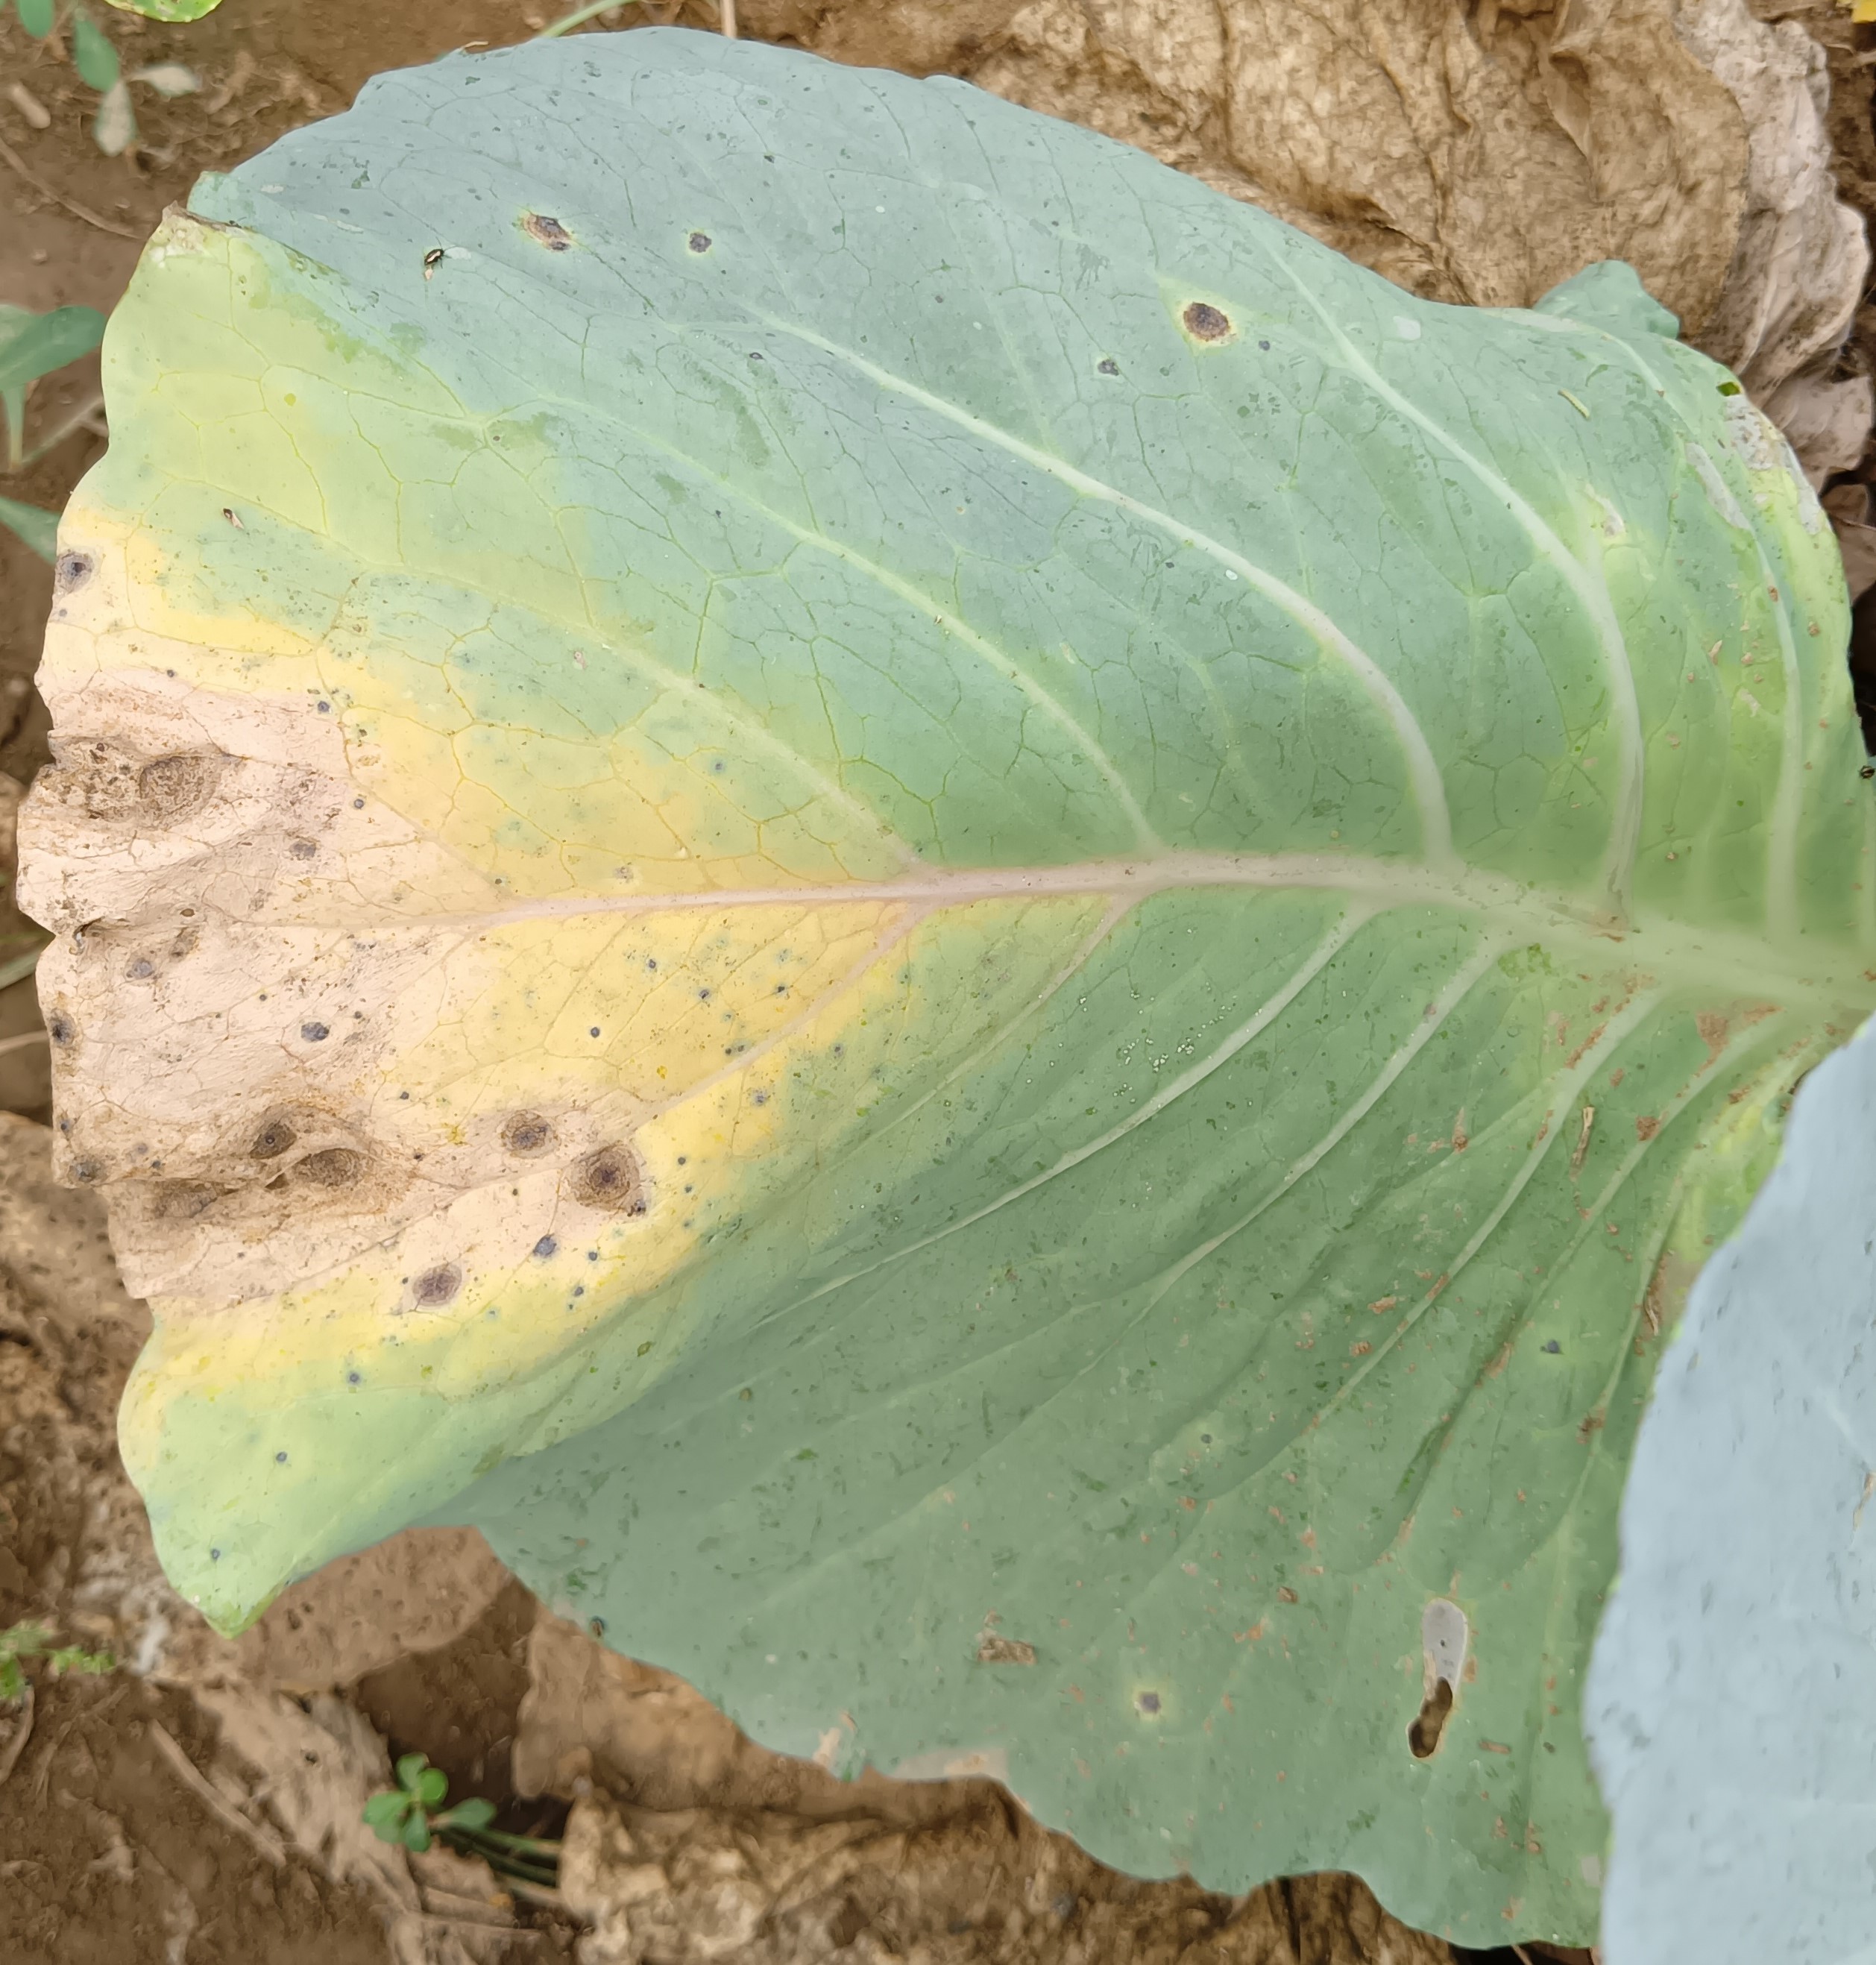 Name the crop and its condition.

cabbage, alternaria
